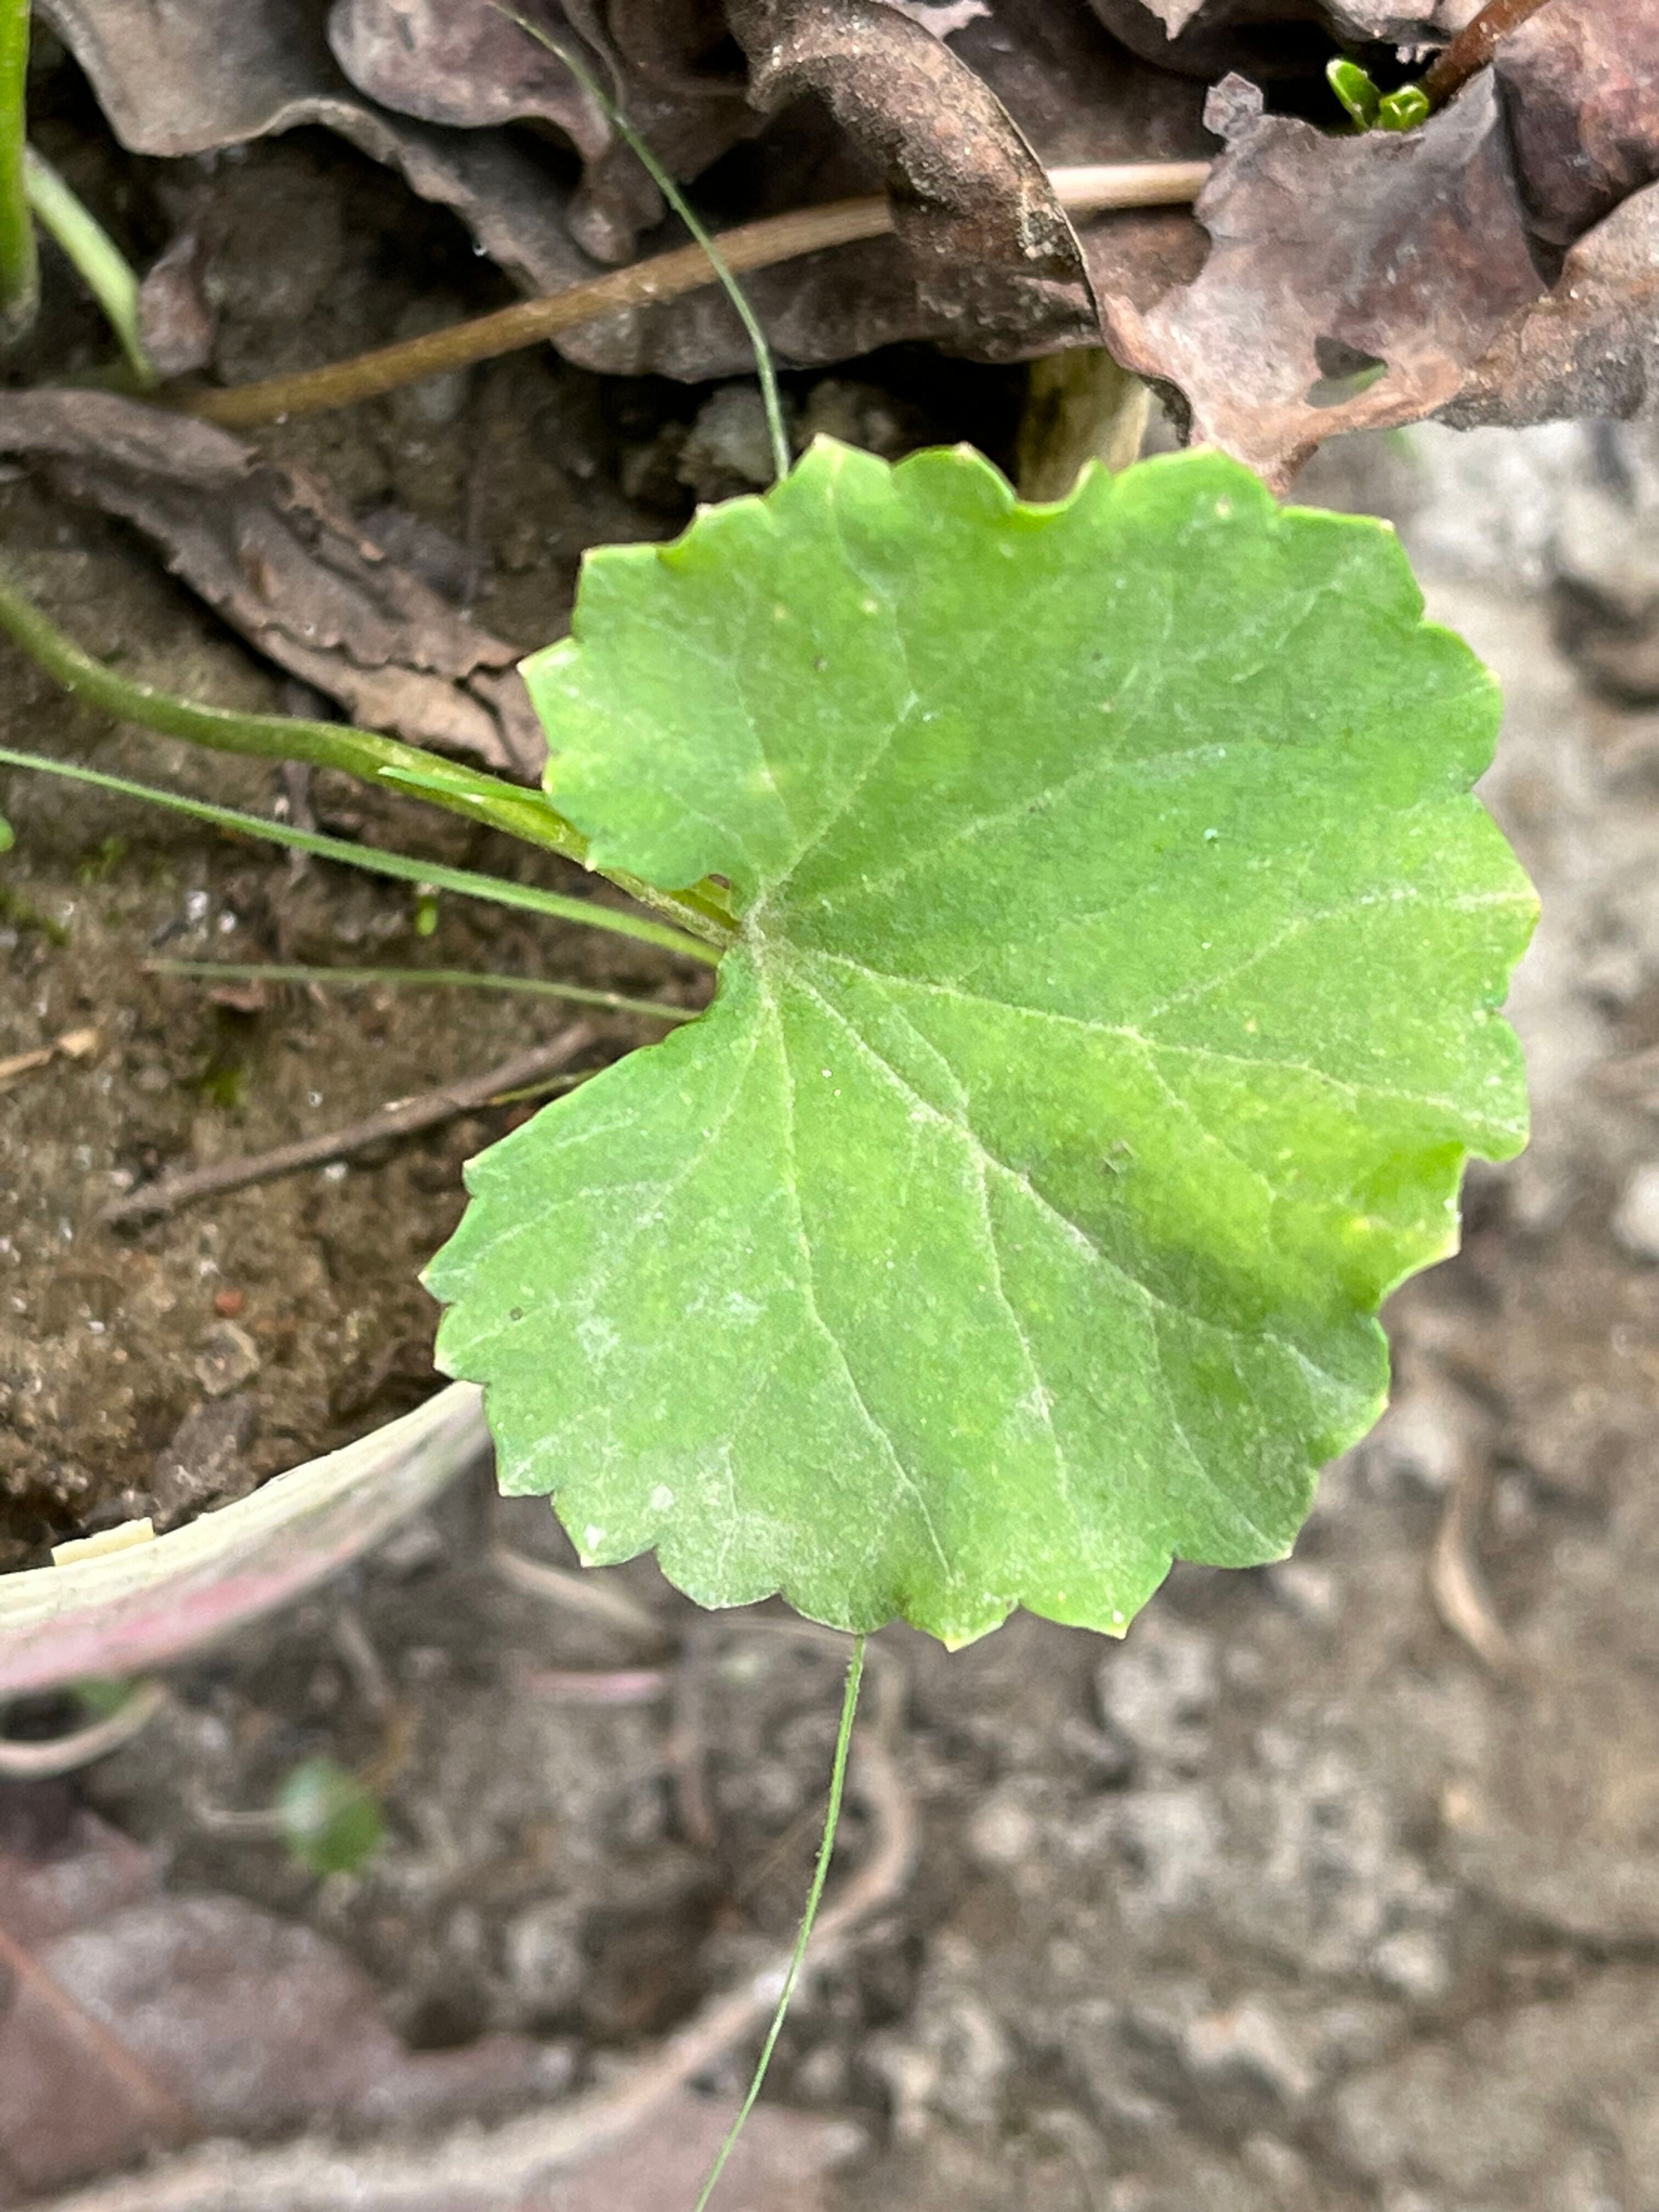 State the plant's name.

thankuni
